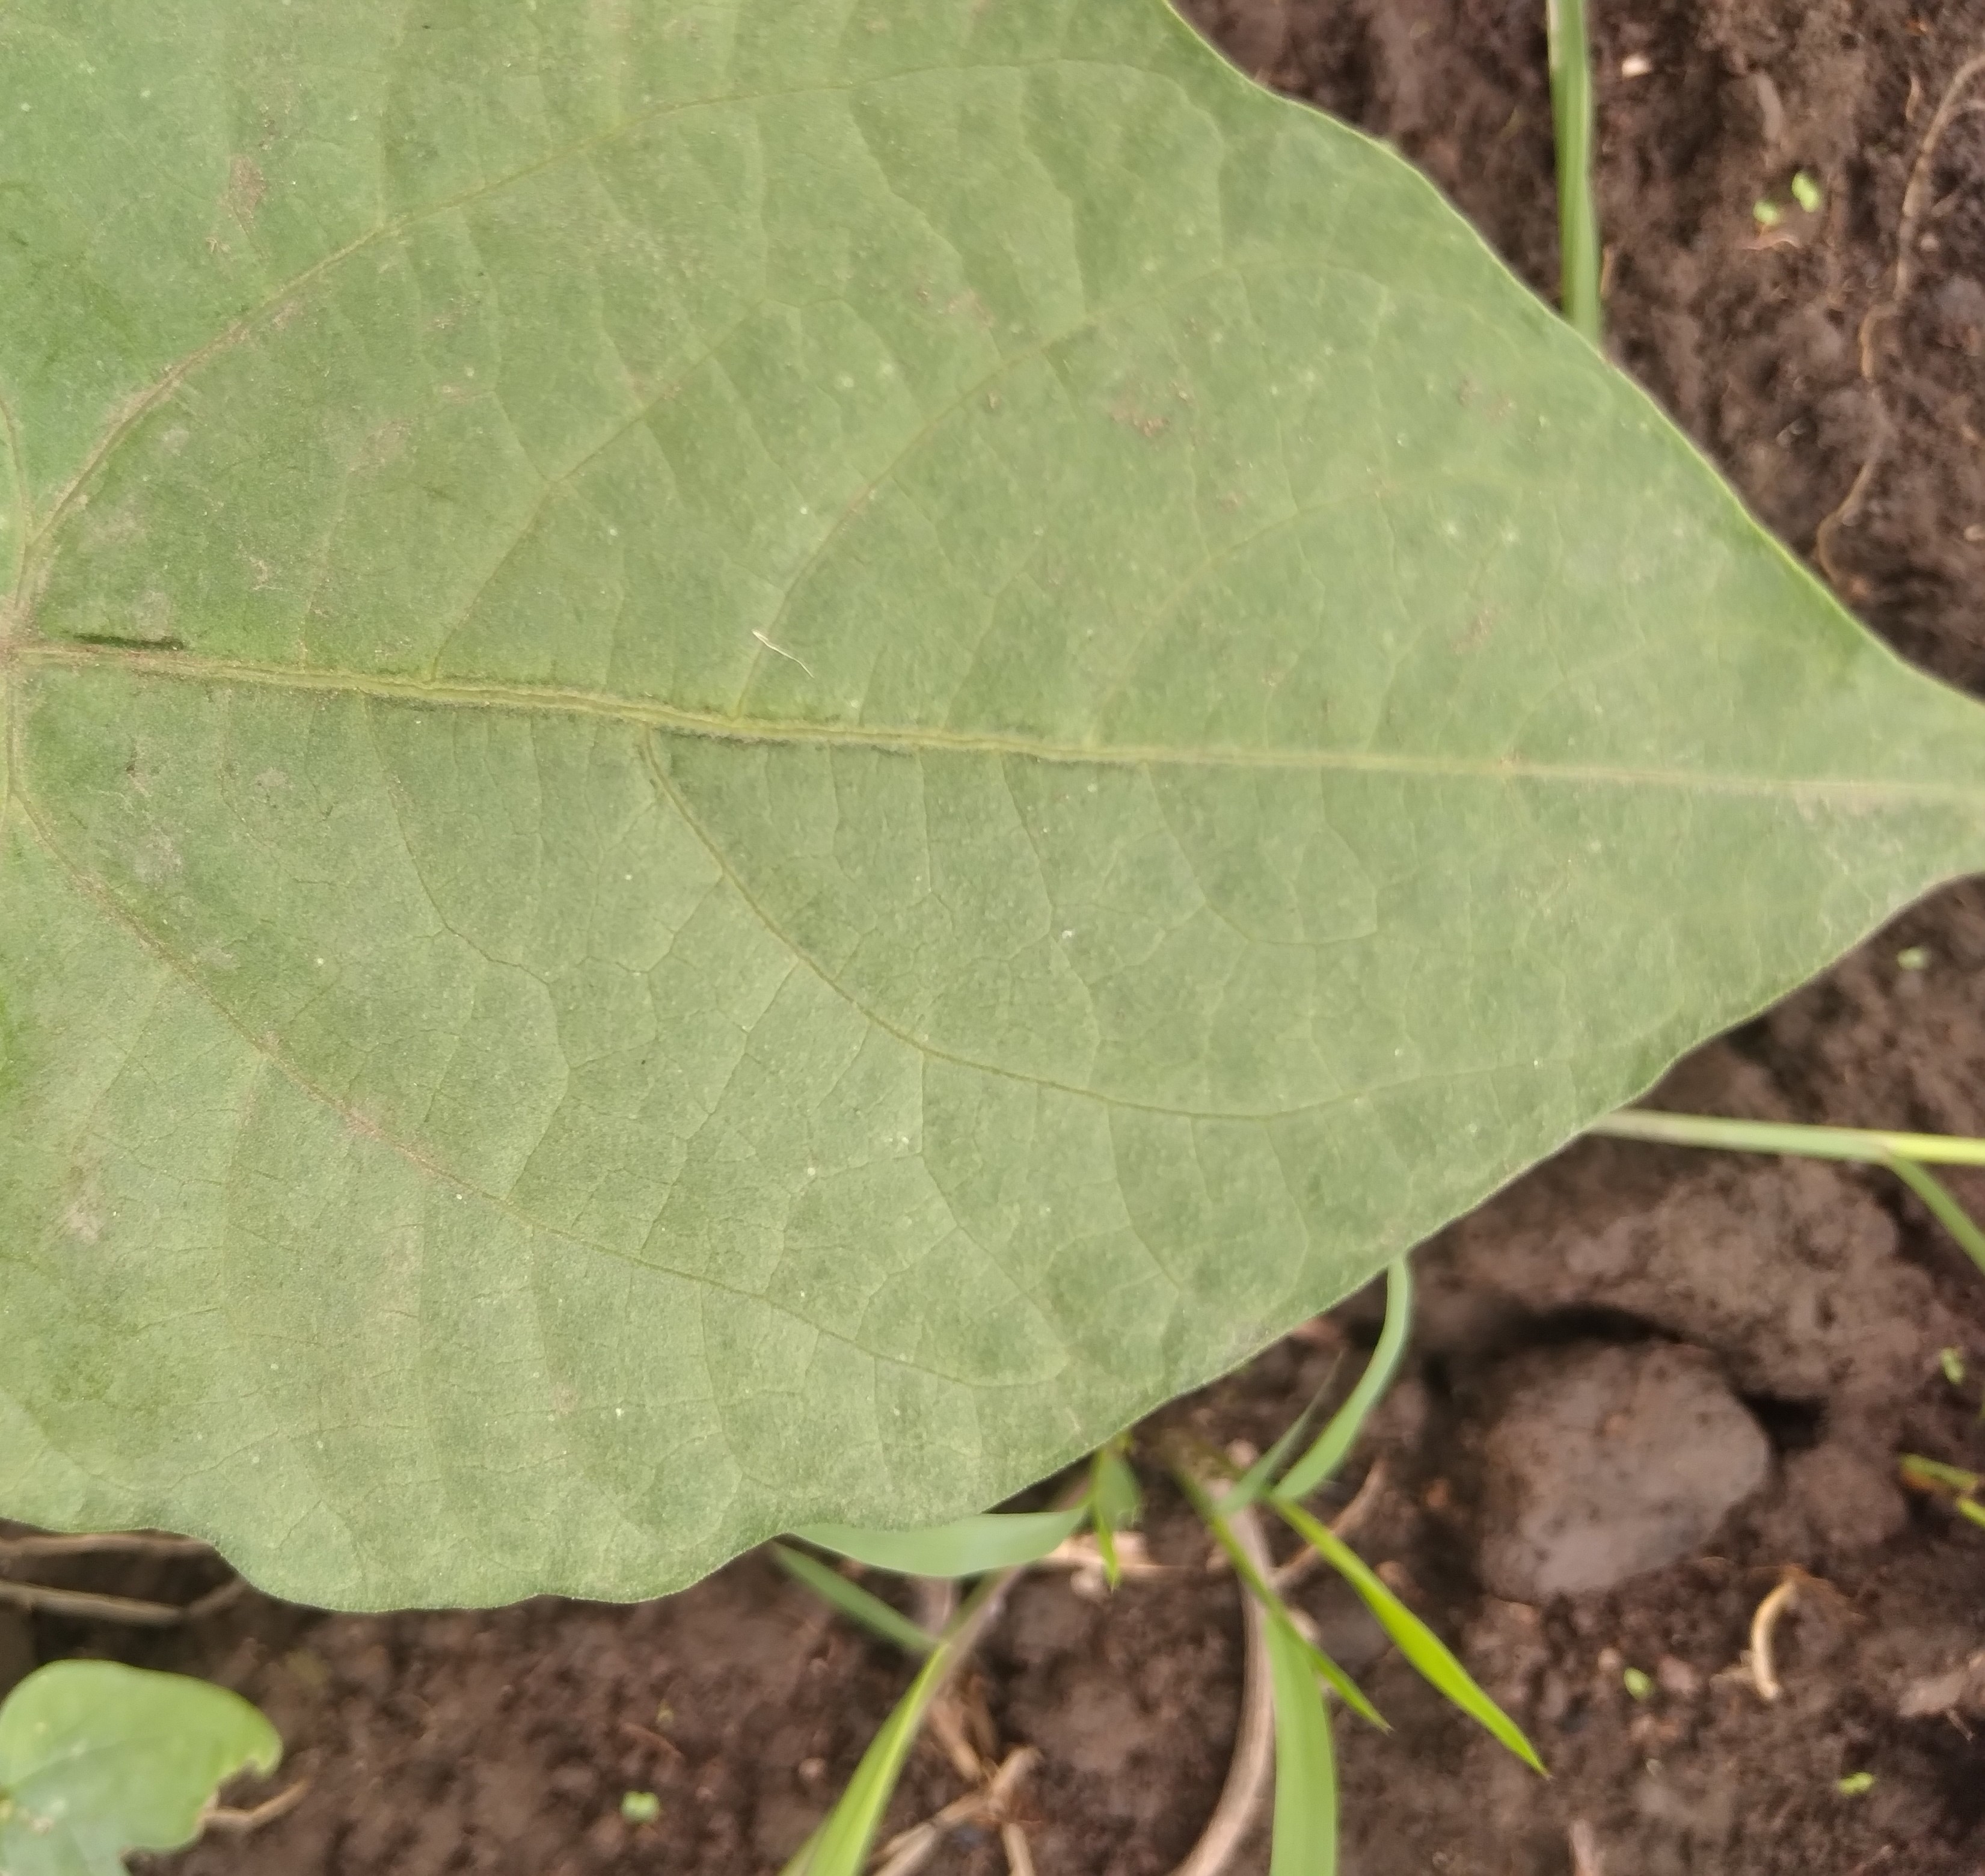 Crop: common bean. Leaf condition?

healthy
